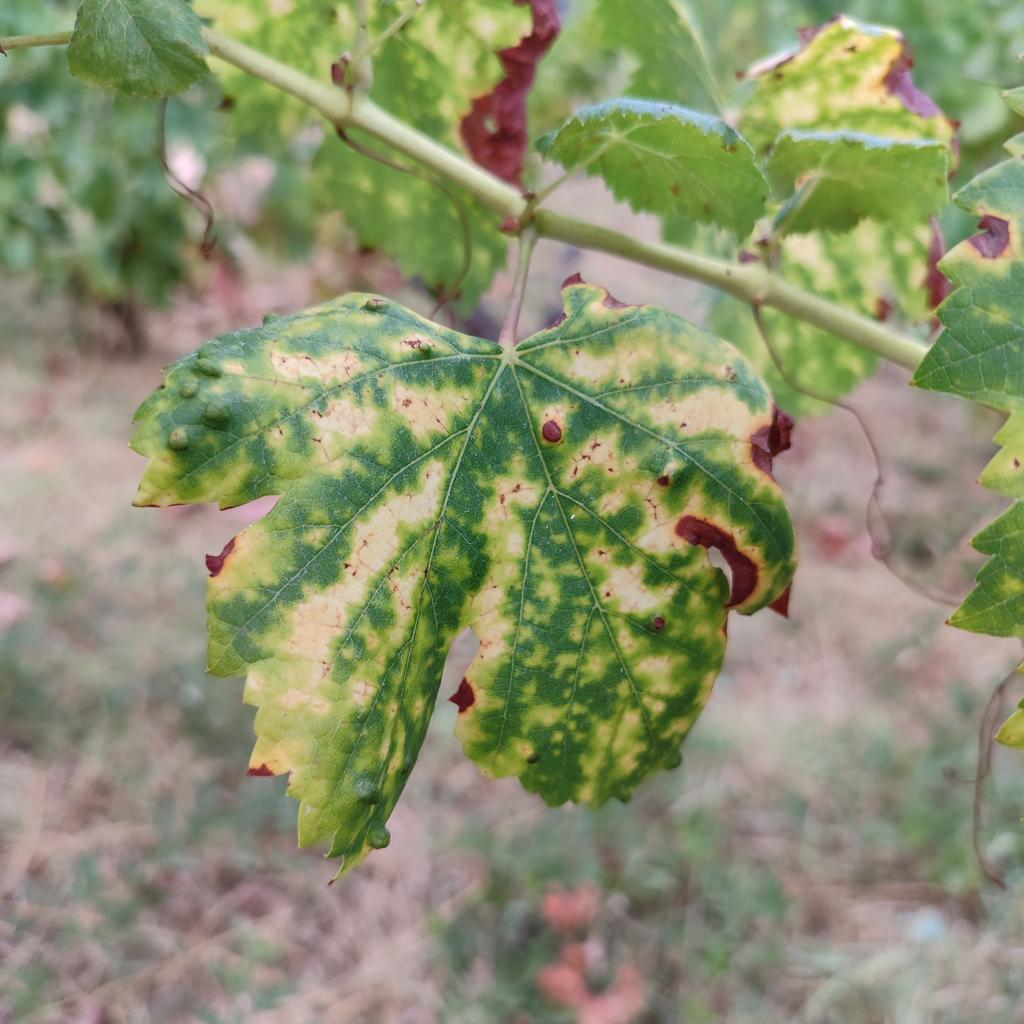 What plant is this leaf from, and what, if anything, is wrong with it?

grapevine, esca complex
